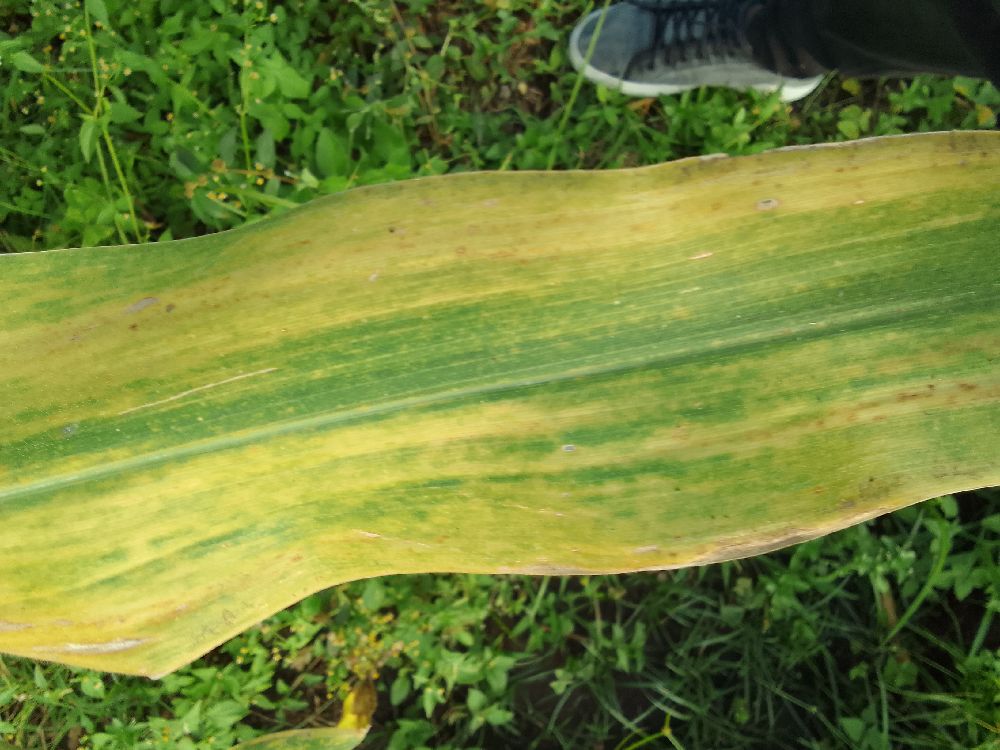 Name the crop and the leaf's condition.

maize, maize lethal necrosis
